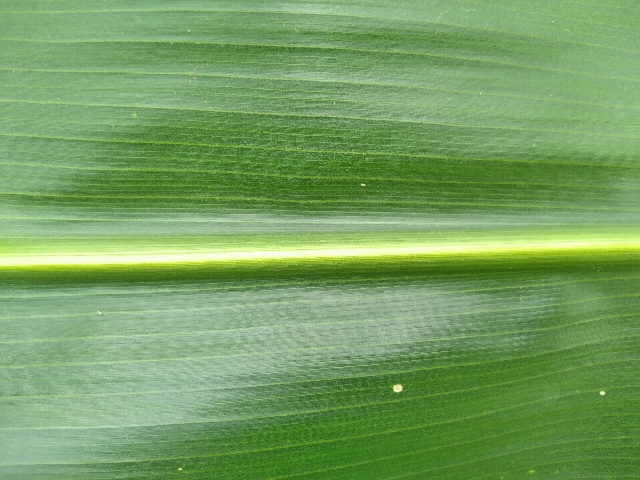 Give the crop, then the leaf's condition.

maize, healthy
